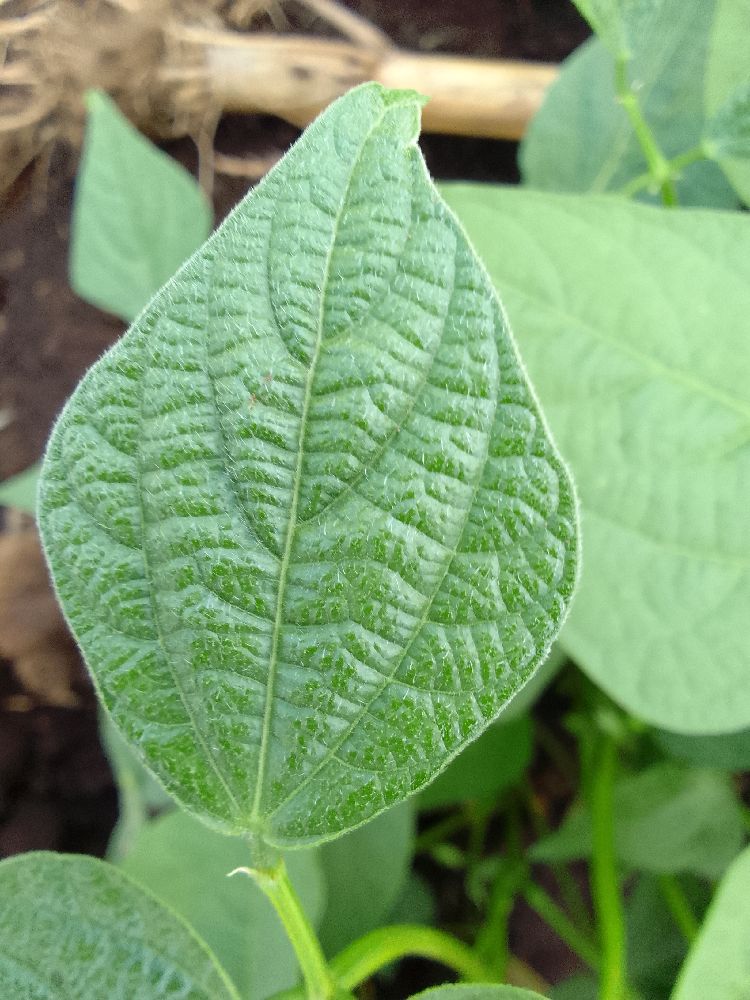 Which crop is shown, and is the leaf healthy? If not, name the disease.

common bean, healthy
